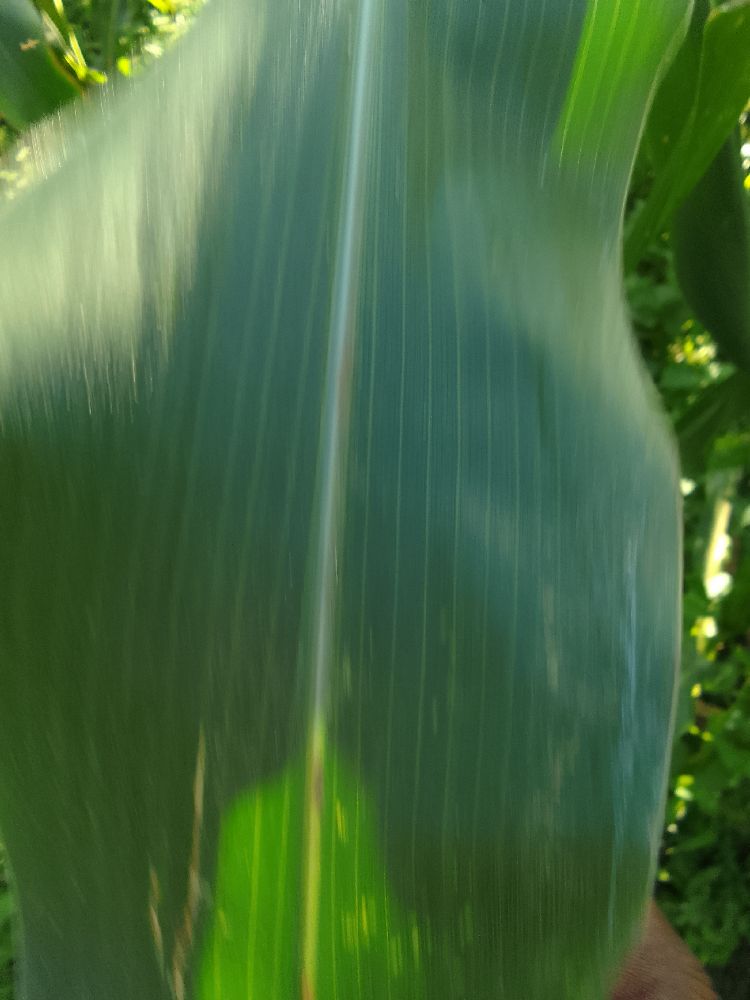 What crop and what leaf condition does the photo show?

maize, healthy
